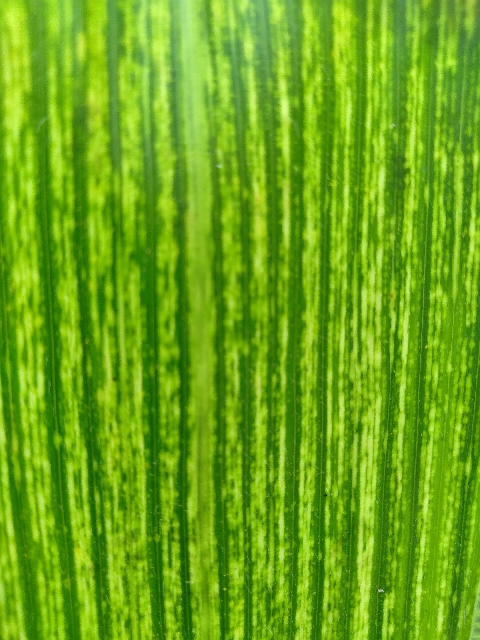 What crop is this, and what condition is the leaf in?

maize, maize streak virus
